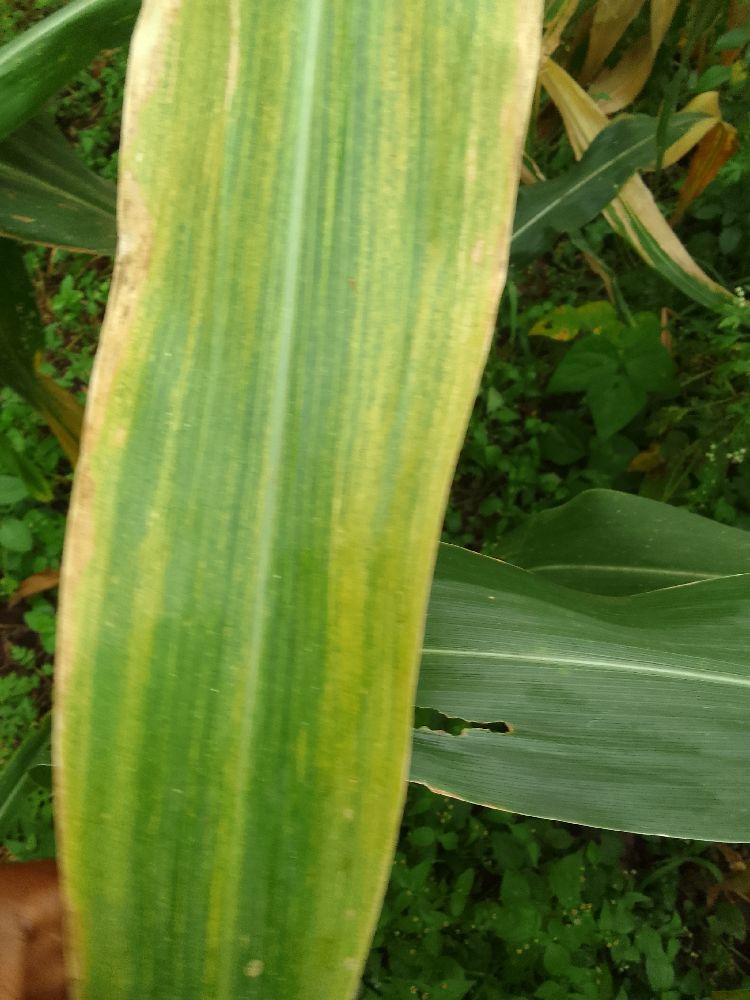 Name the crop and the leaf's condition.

maize, maize lethal necrosis
